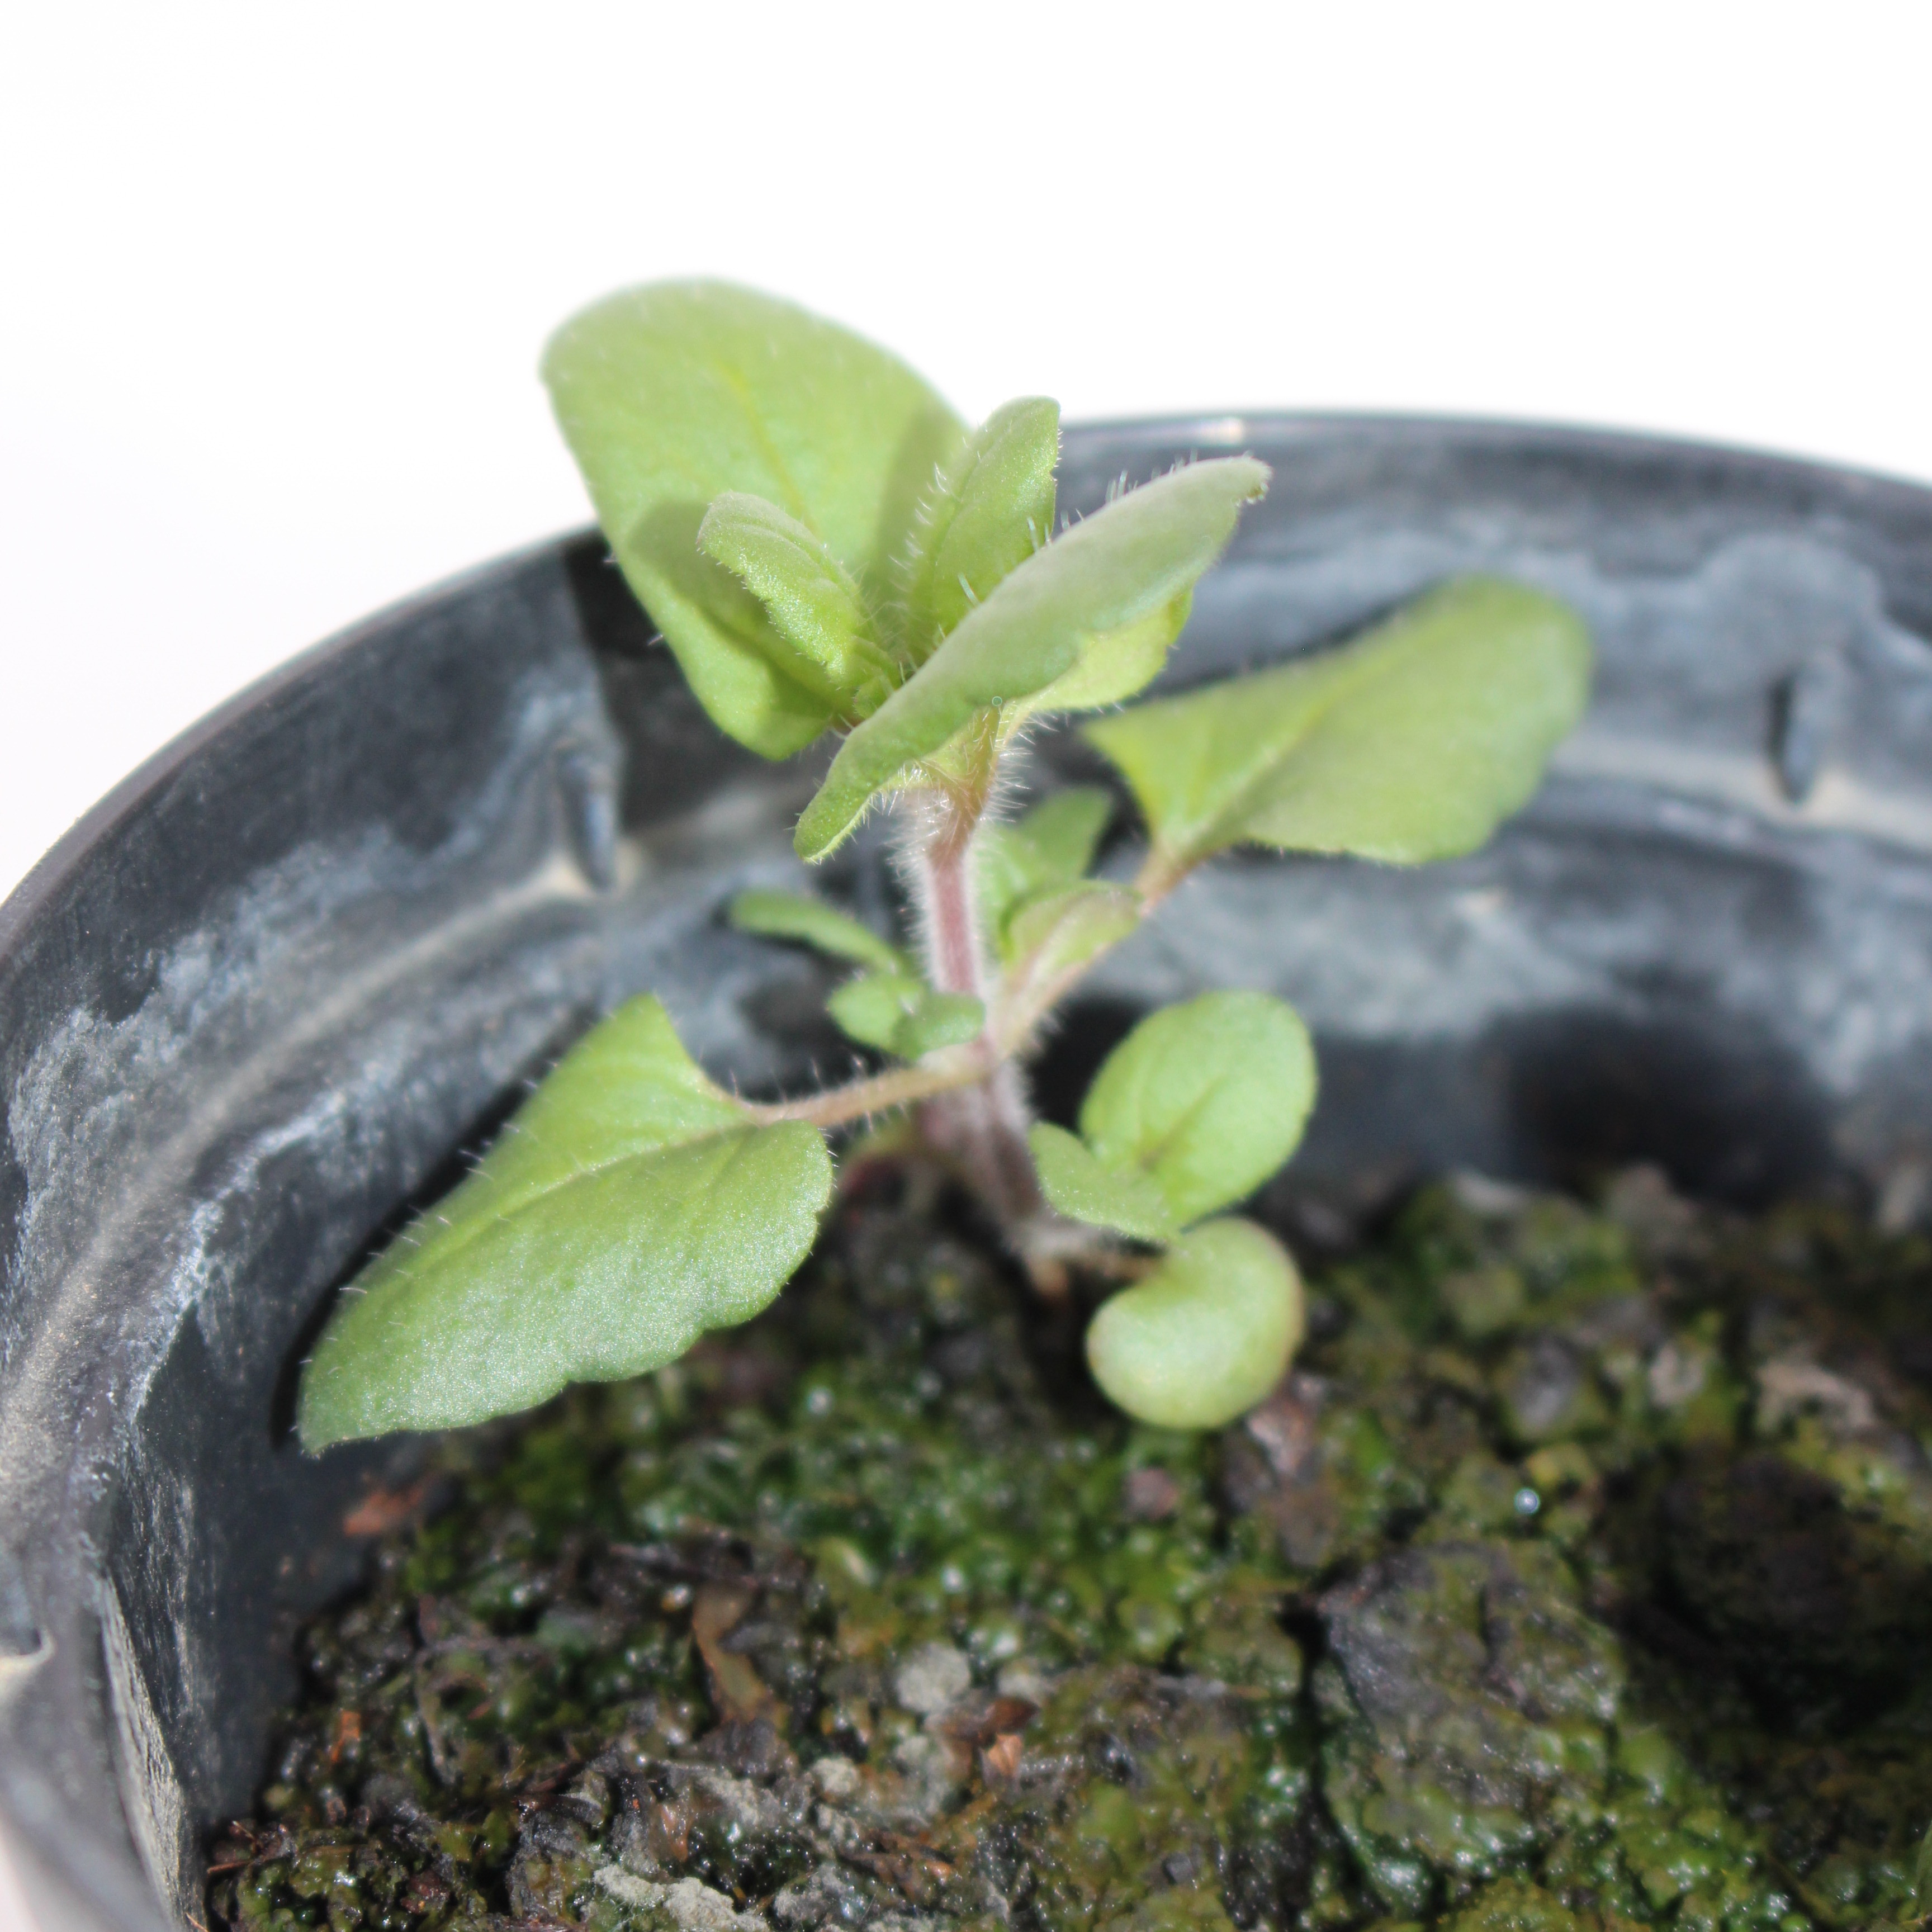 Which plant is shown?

Veronica persica
